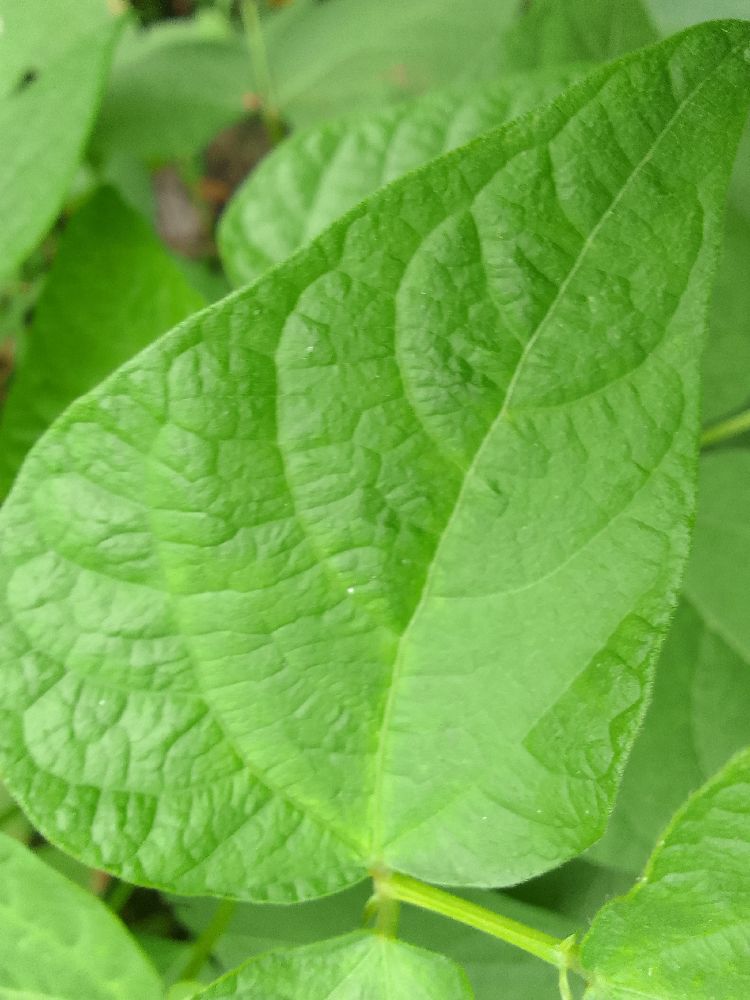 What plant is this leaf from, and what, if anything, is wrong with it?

common bean, healthy
